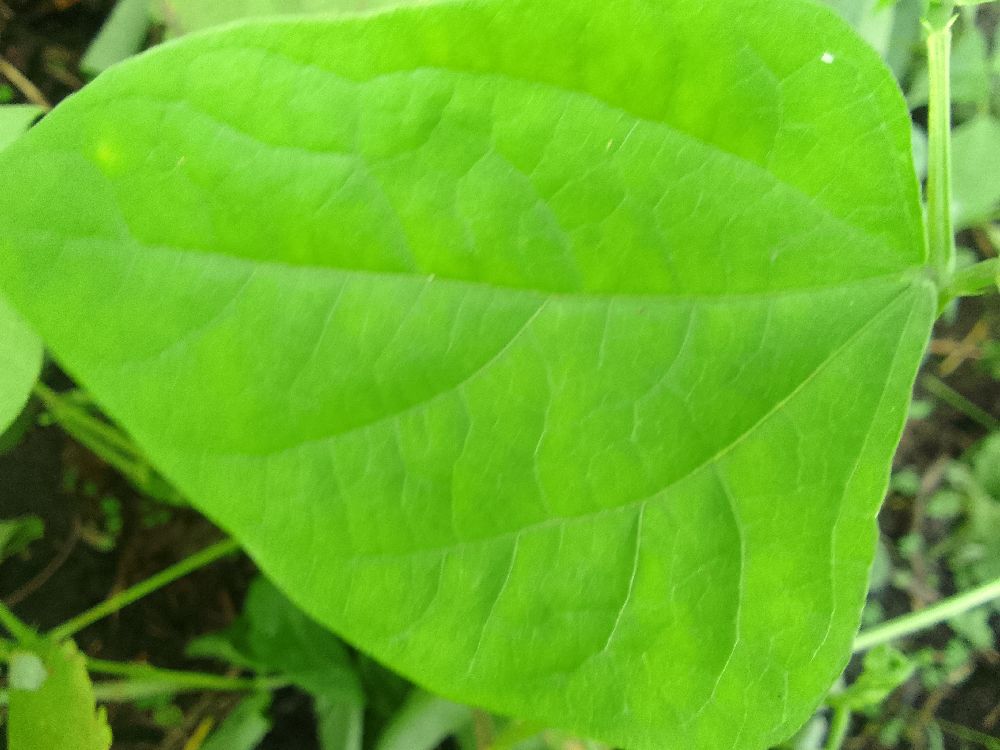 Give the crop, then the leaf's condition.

common bean, healthy
